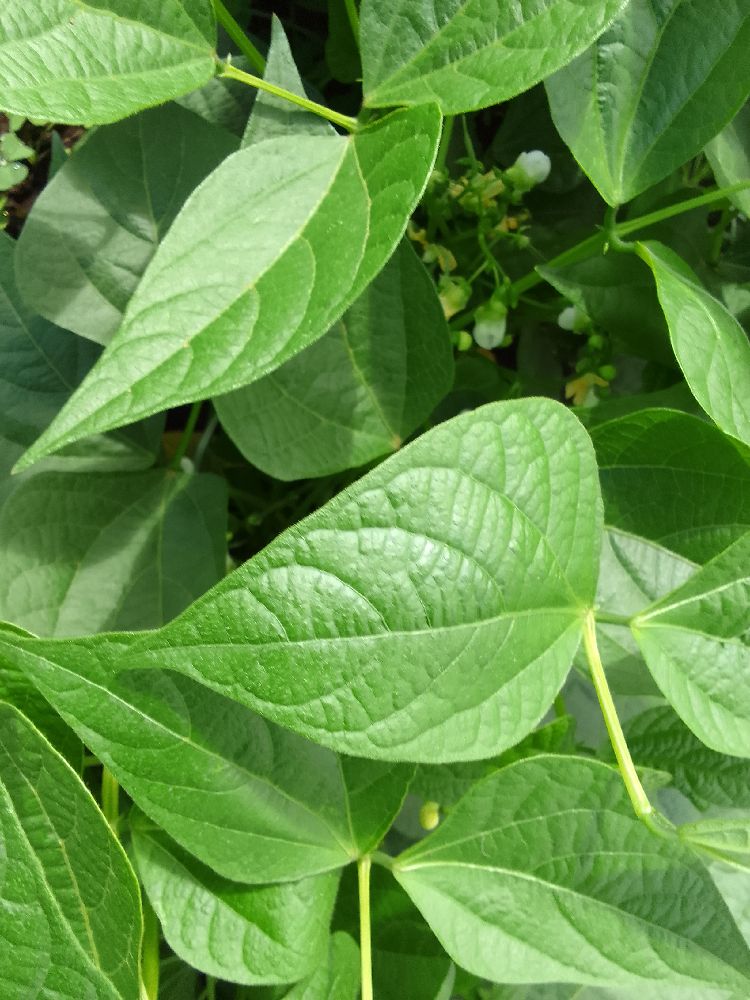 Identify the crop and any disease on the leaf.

common bean, healthy
